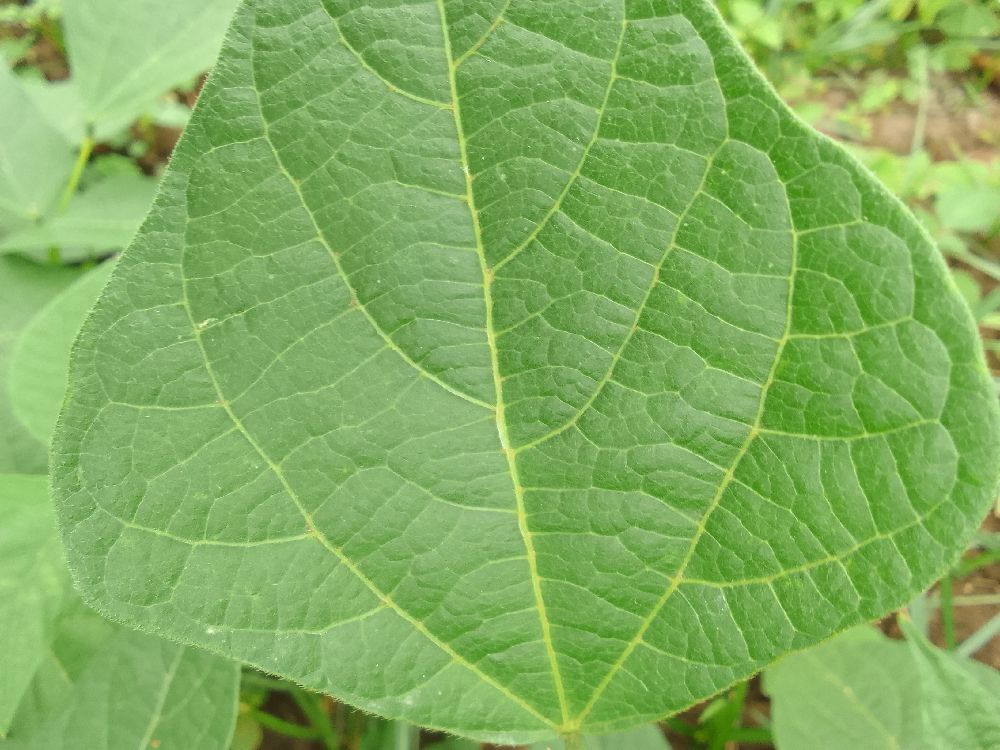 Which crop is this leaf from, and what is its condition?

common bean, healthy
